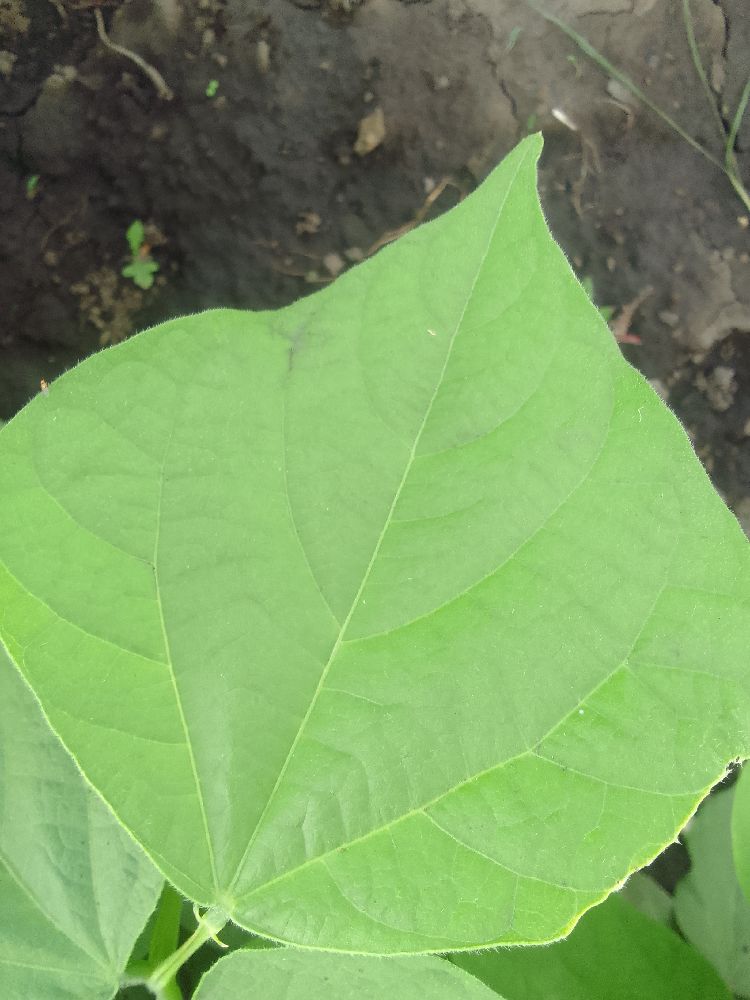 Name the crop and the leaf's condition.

common bean, healthy
